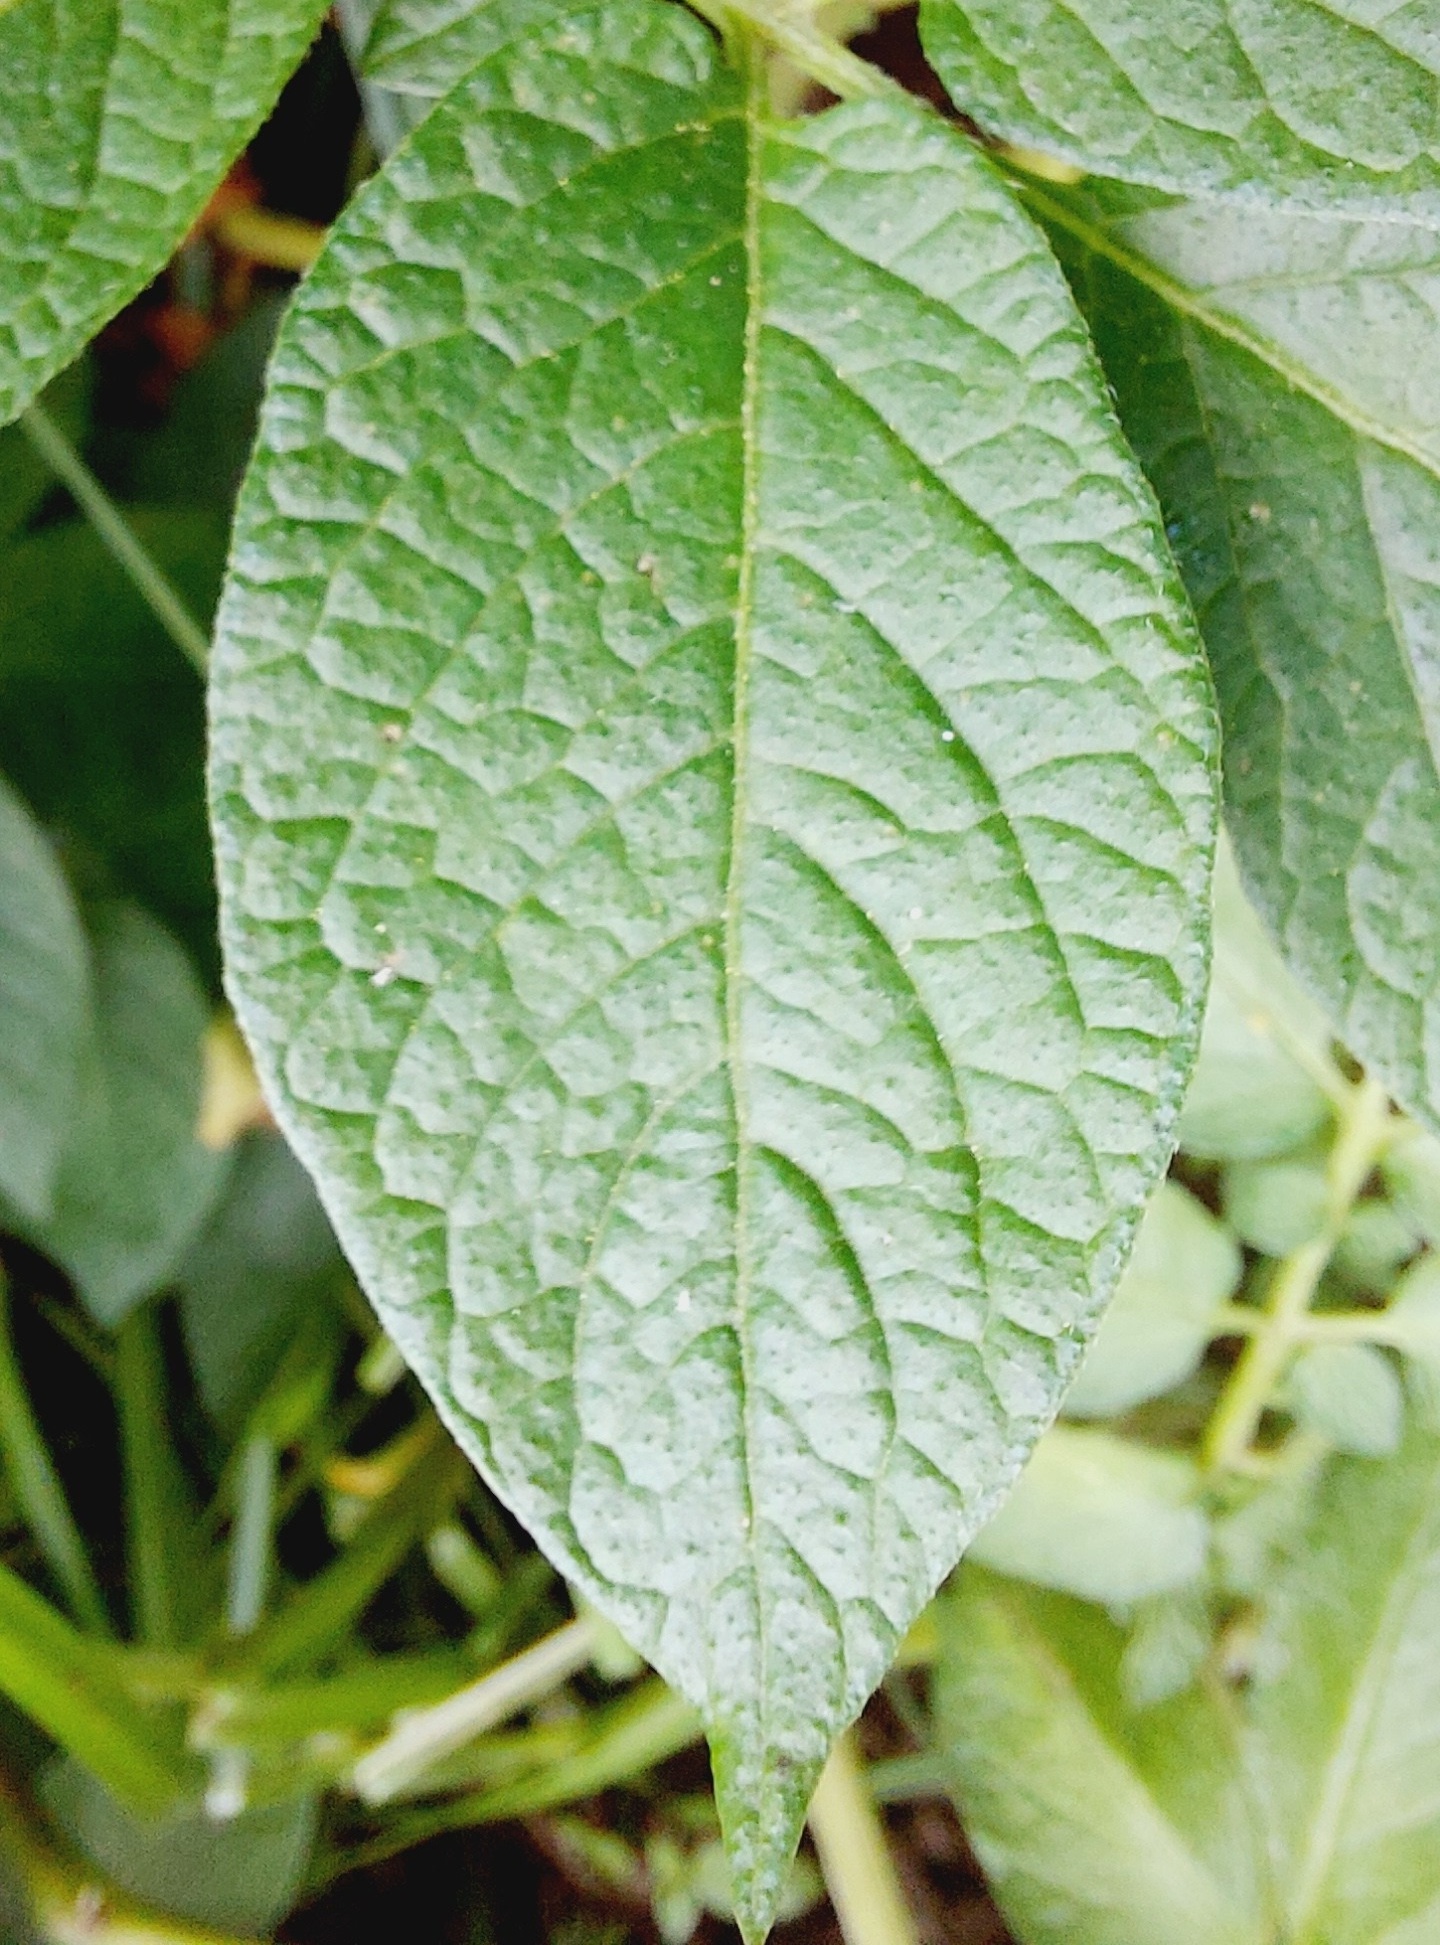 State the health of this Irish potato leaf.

healthy
